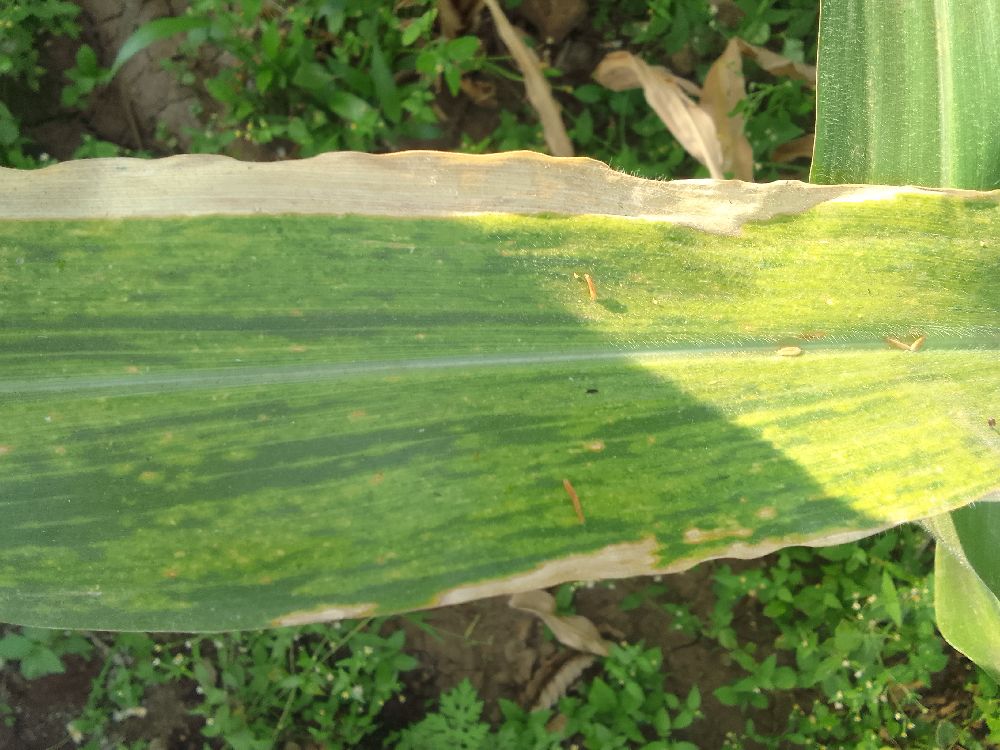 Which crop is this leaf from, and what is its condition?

maize, maize lethal necrosis
